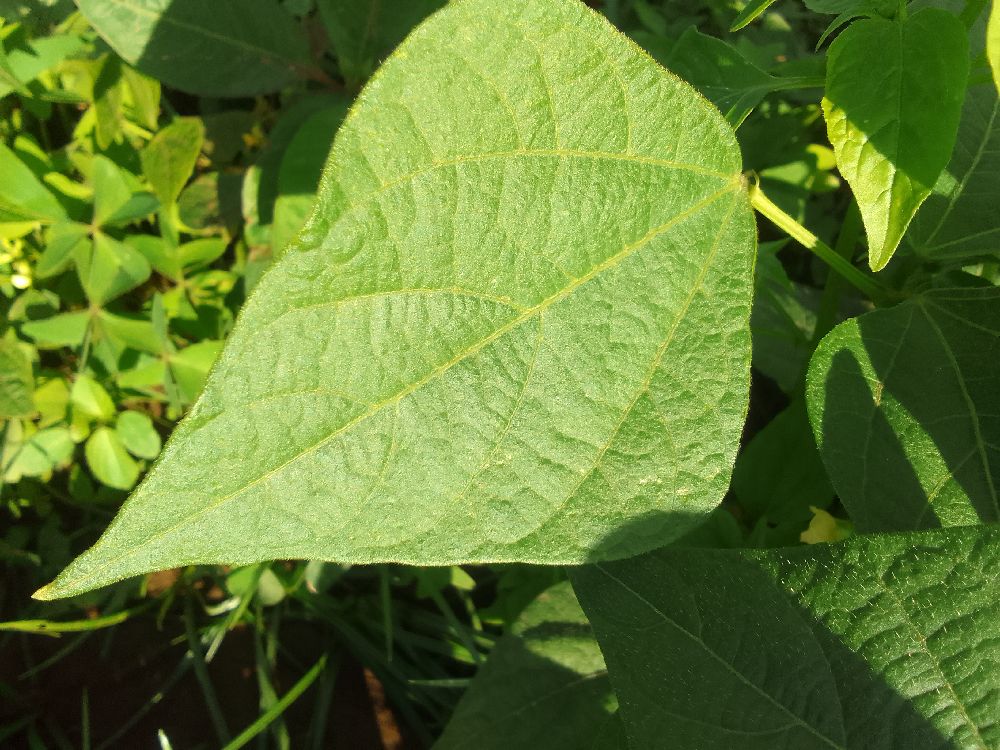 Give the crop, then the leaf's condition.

common bean, healthy
